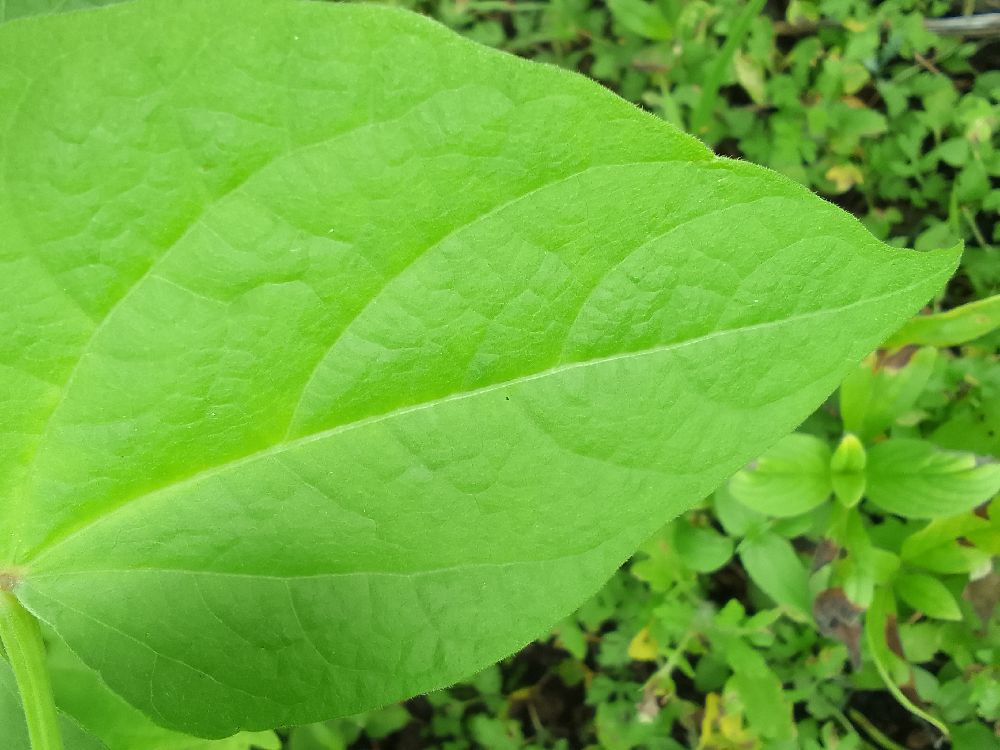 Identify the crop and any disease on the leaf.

common bean, healthy
